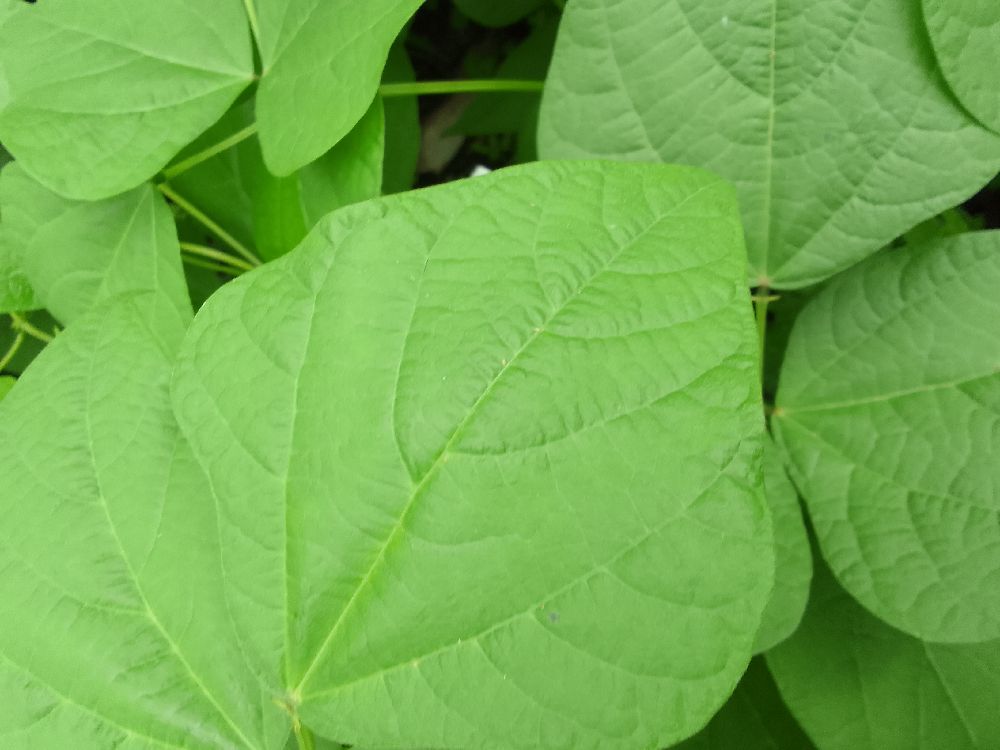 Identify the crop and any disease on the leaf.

common bean, healthy
